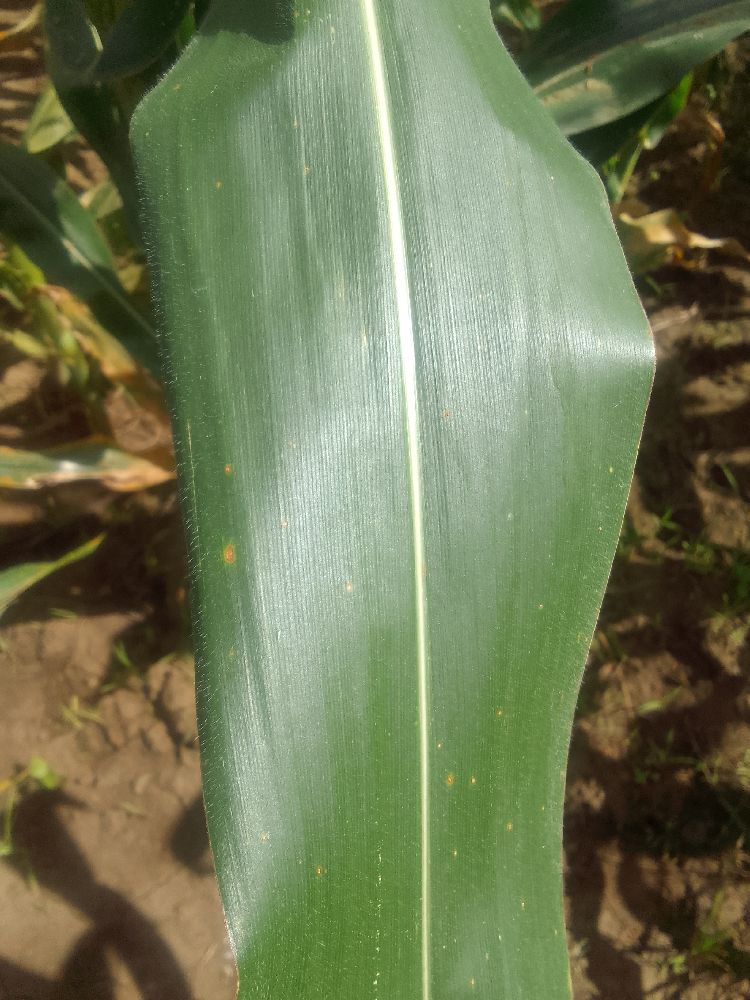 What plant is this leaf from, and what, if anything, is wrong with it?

maize, healthy
